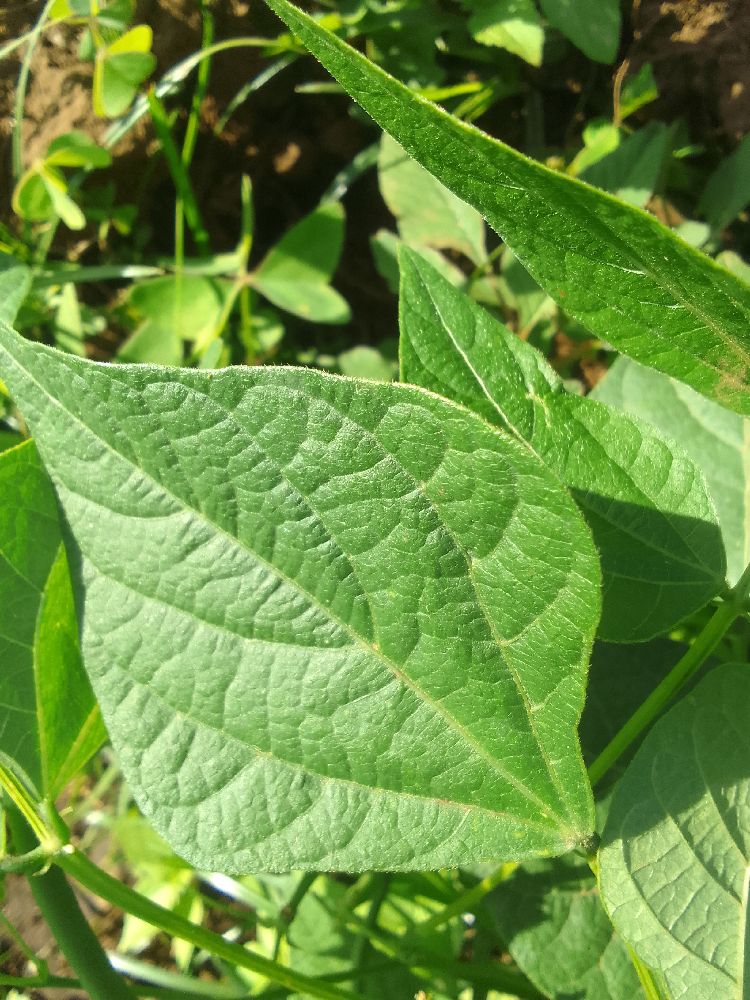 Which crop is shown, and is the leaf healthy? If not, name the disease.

common bean, healthy
